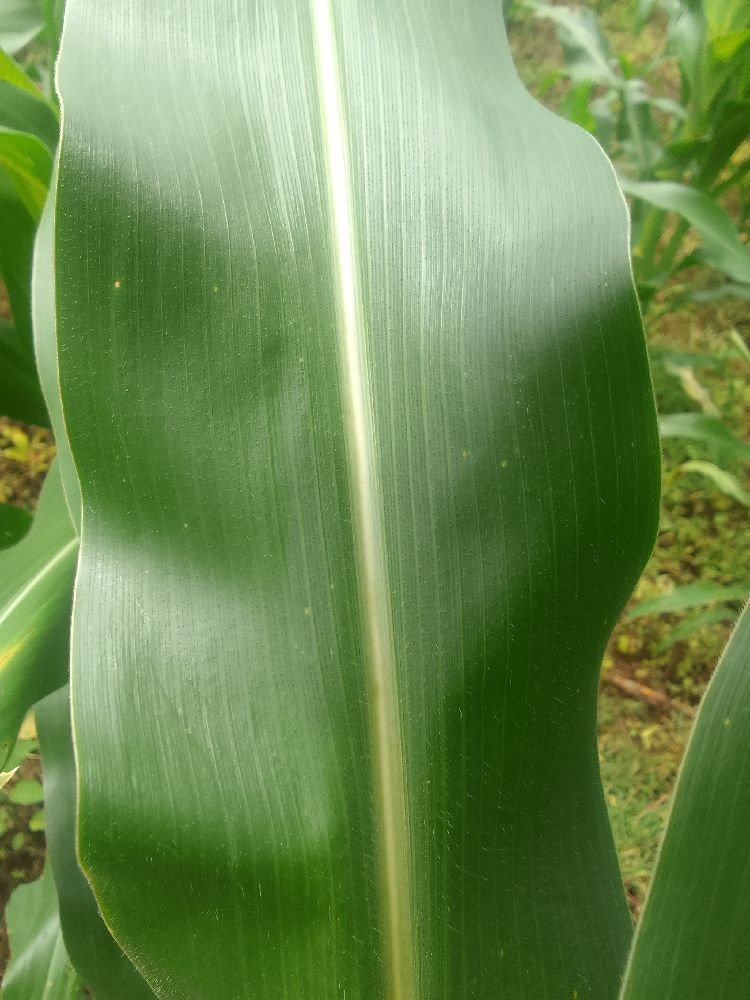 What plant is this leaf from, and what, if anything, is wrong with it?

maize, healthy
